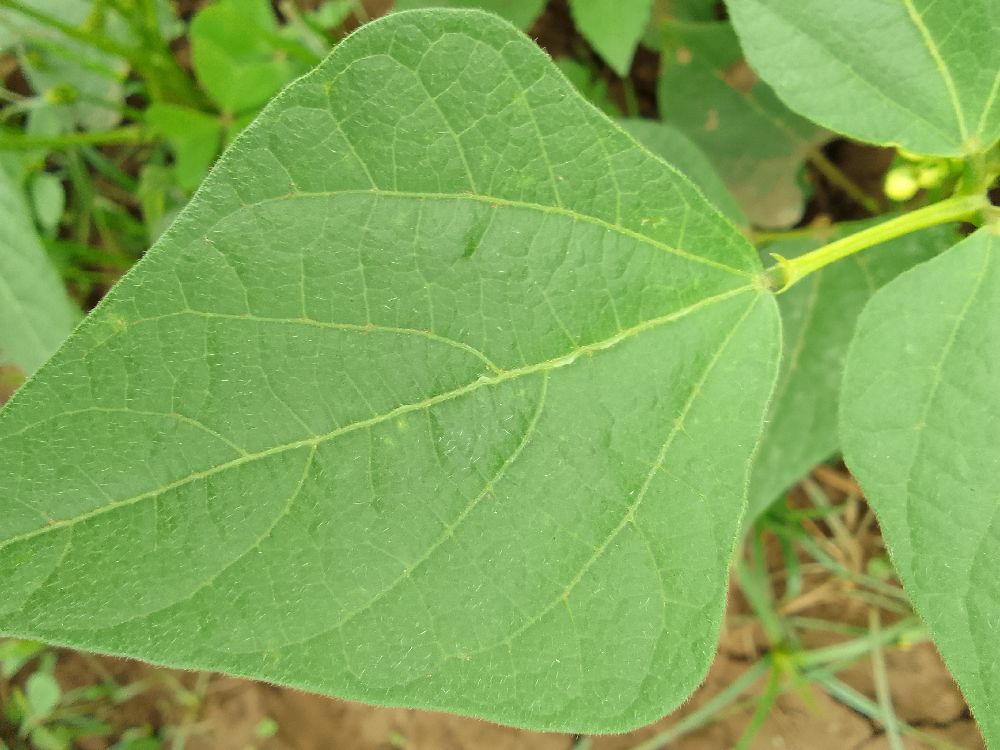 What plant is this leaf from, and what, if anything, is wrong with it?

common bean, healthy
